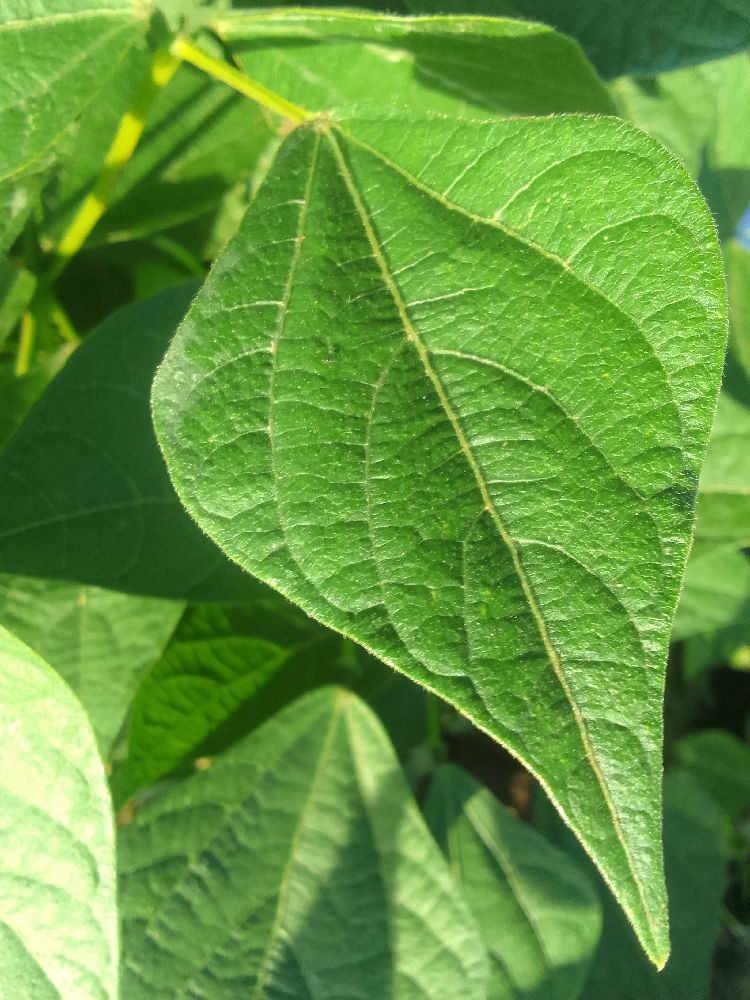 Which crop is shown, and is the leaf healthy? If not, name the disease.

common bean, healthy
